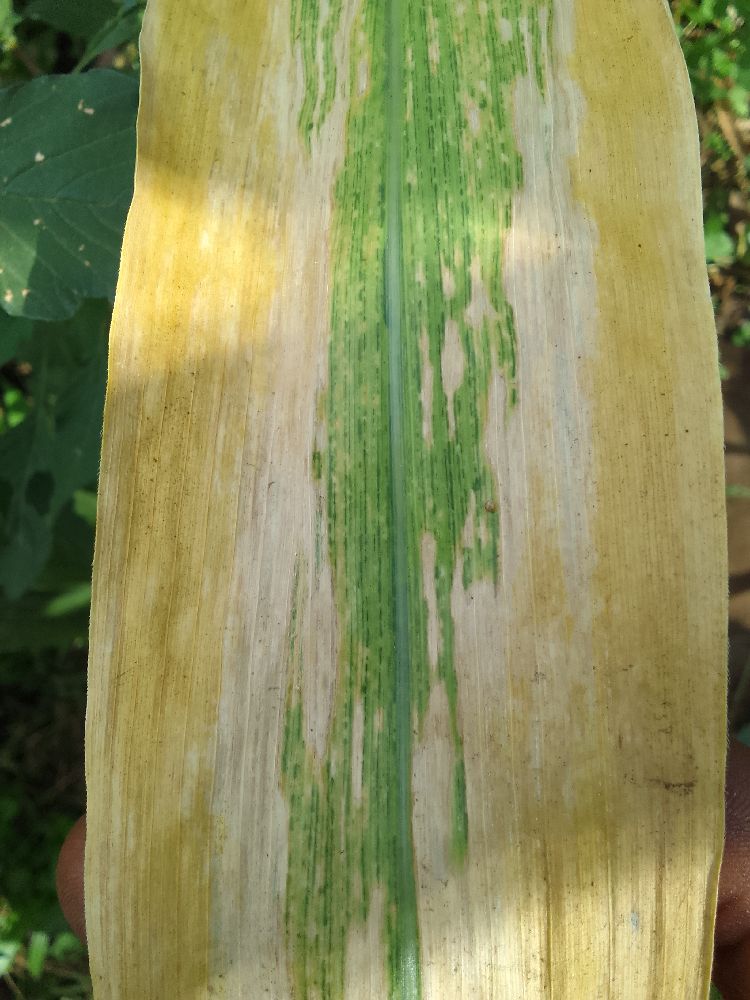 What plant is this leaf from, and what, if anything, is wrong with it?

maize, maize lethal necrosis
